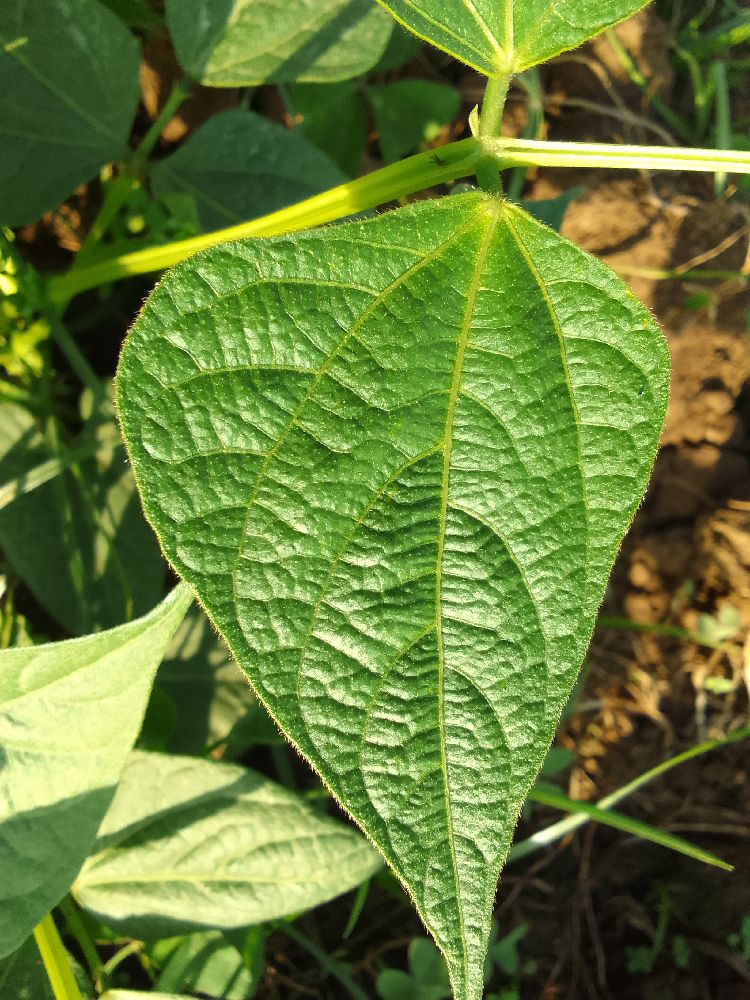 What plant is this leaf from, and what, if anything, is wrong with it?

common bean, healthy
